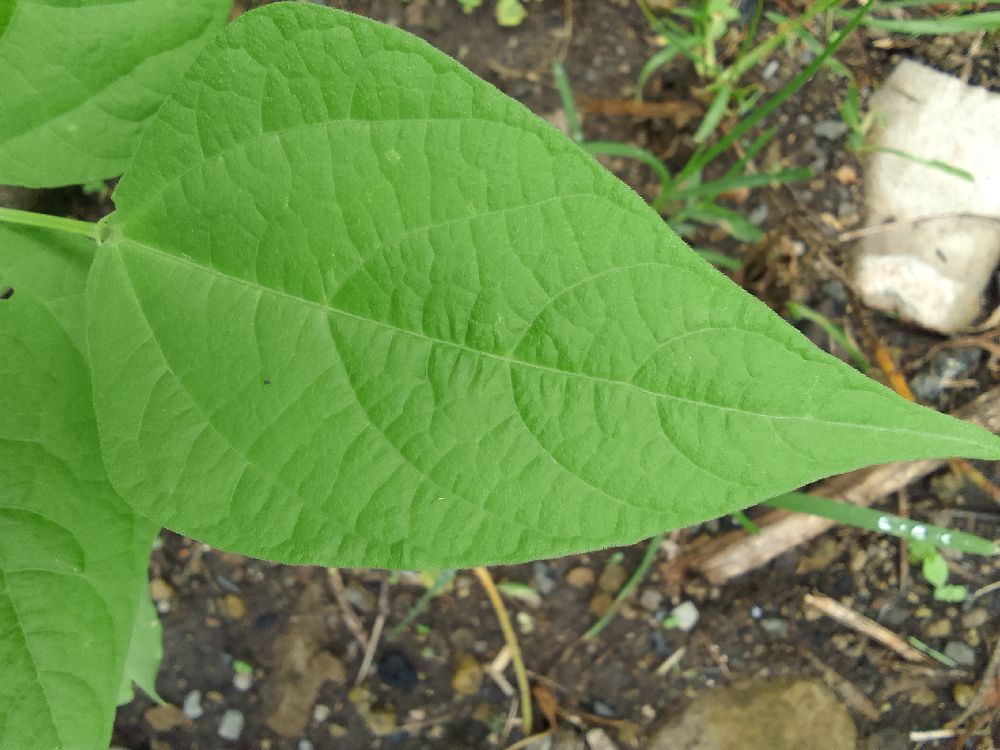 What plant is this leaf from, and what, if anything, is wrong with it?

common bean, healthy
